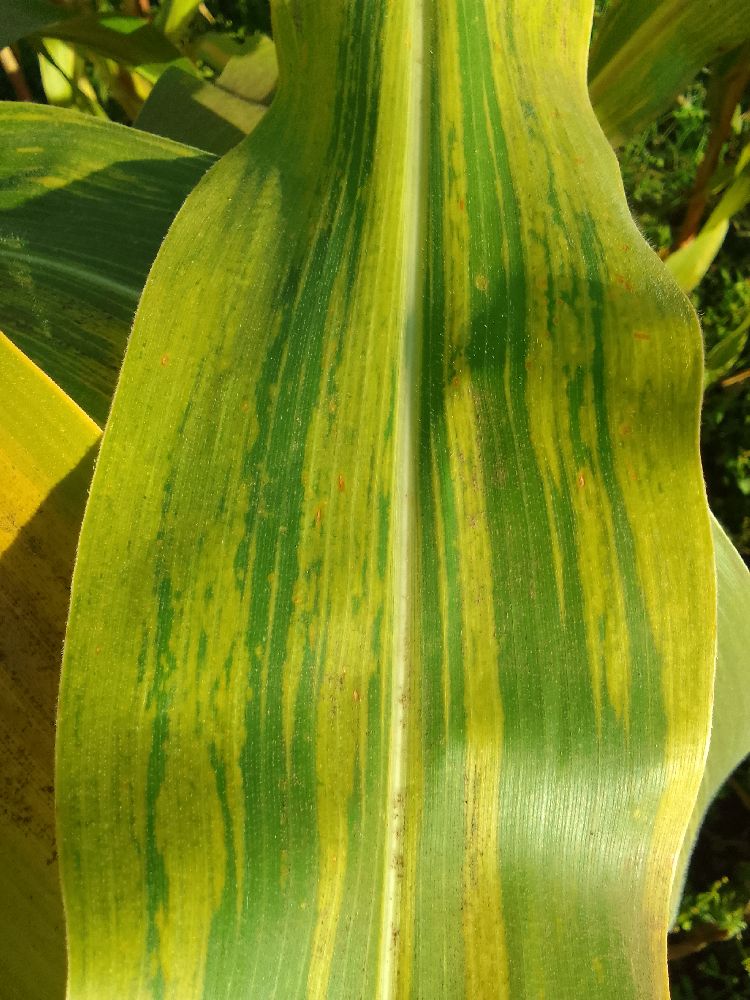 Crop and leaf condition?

maize, maize lethal necrosis
